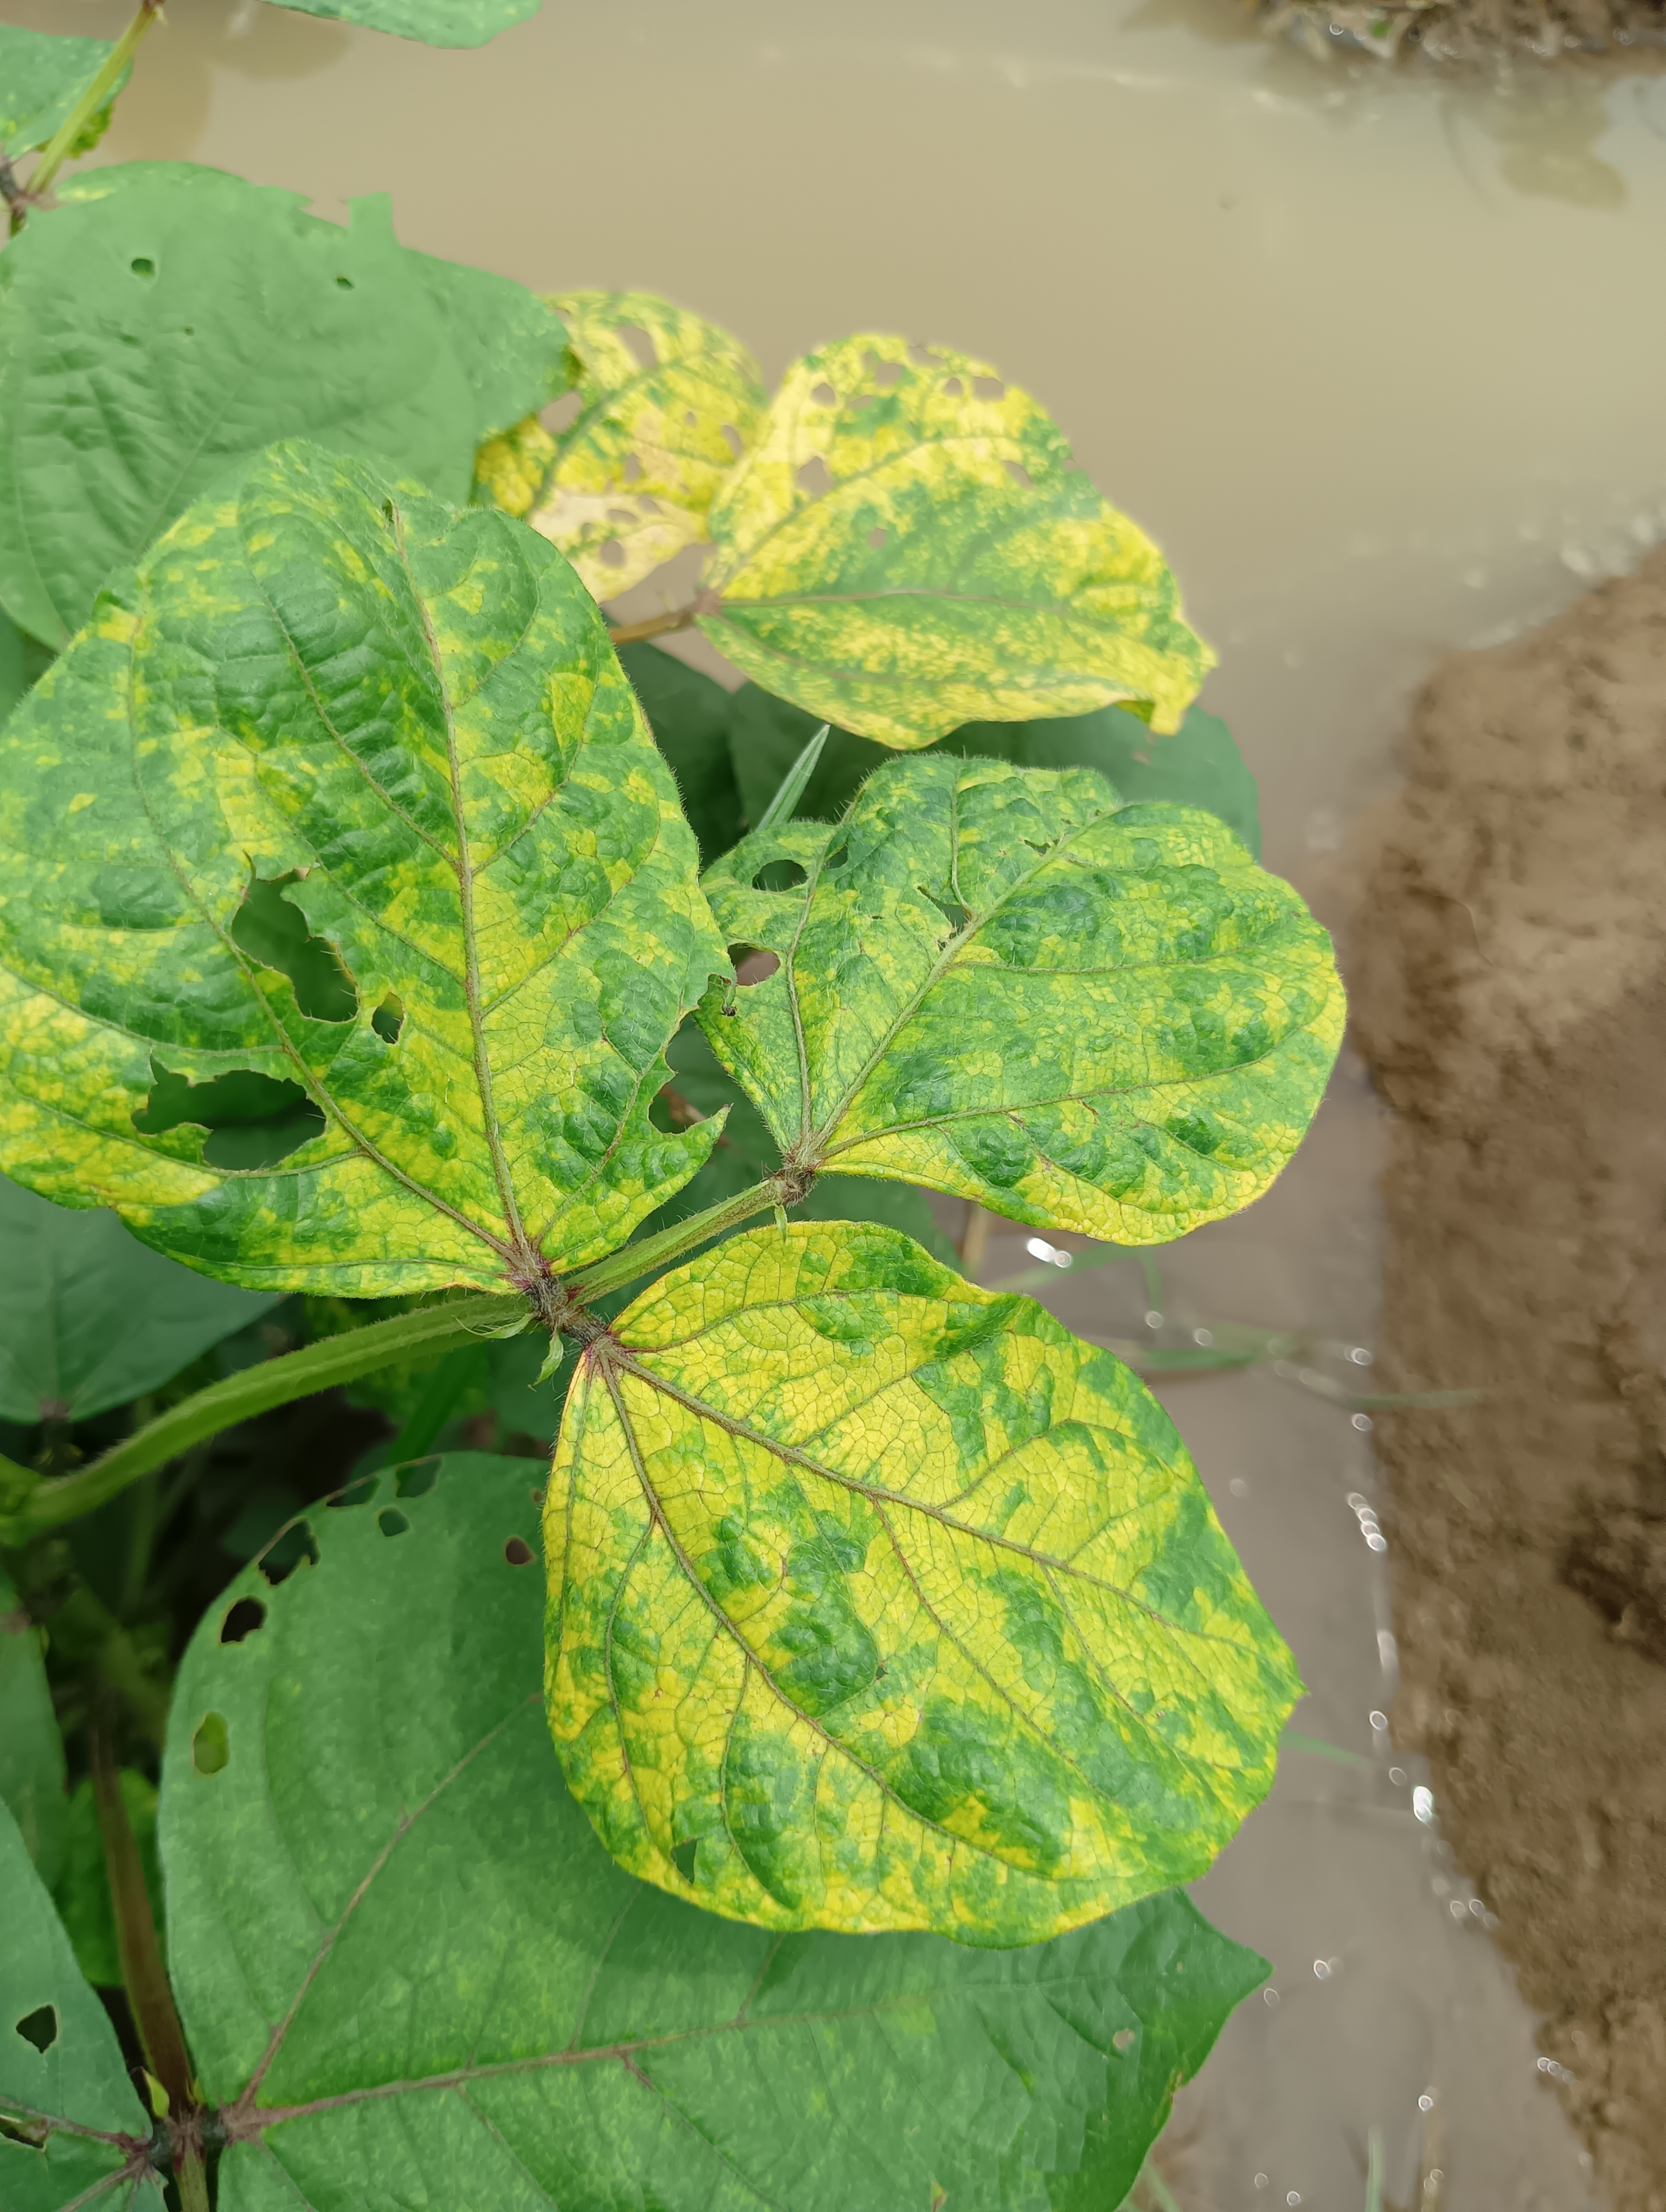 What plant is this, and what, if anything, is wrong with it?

mungbean, yellow mosaic
